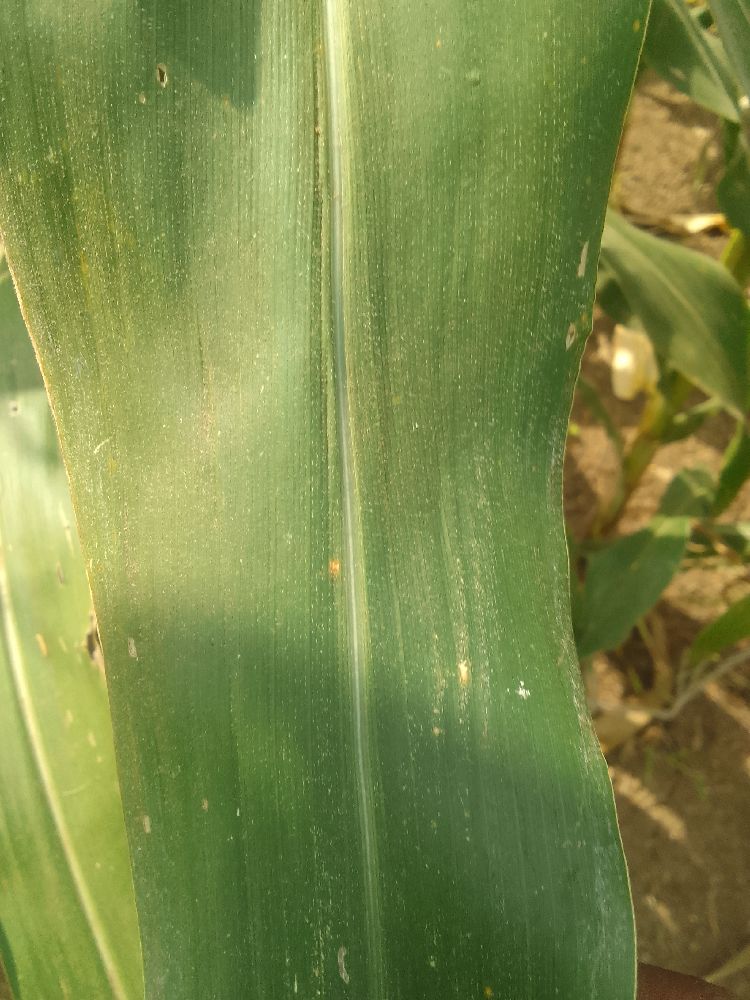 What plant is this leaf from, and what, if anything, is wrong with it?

maize, healthy
